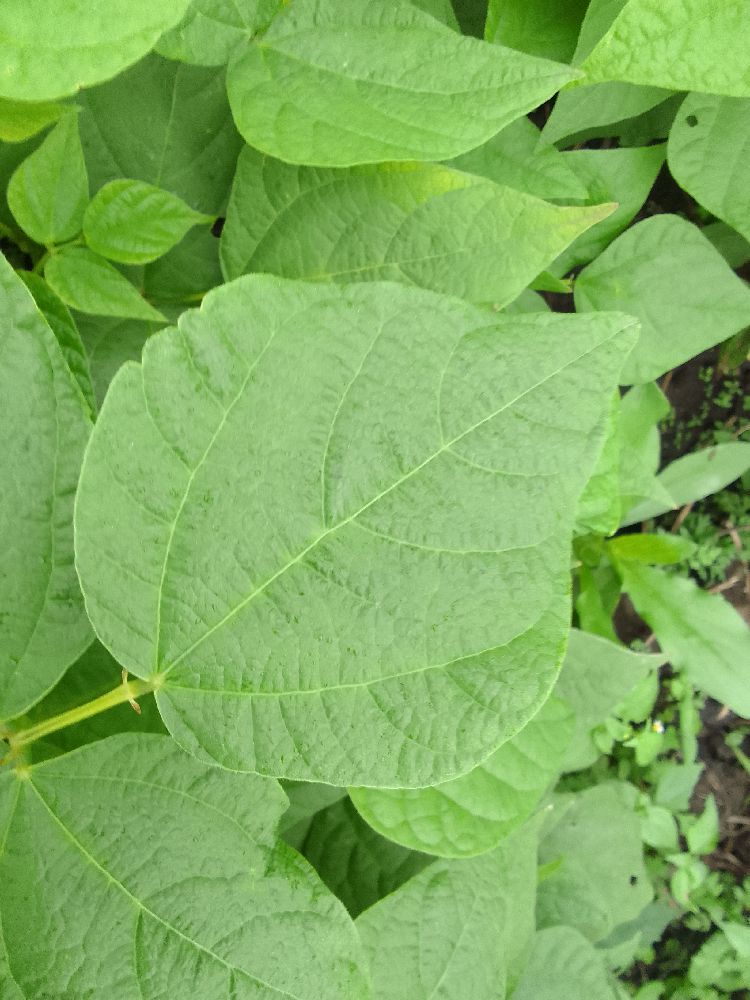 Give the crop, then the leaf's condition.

common bean, healthy
